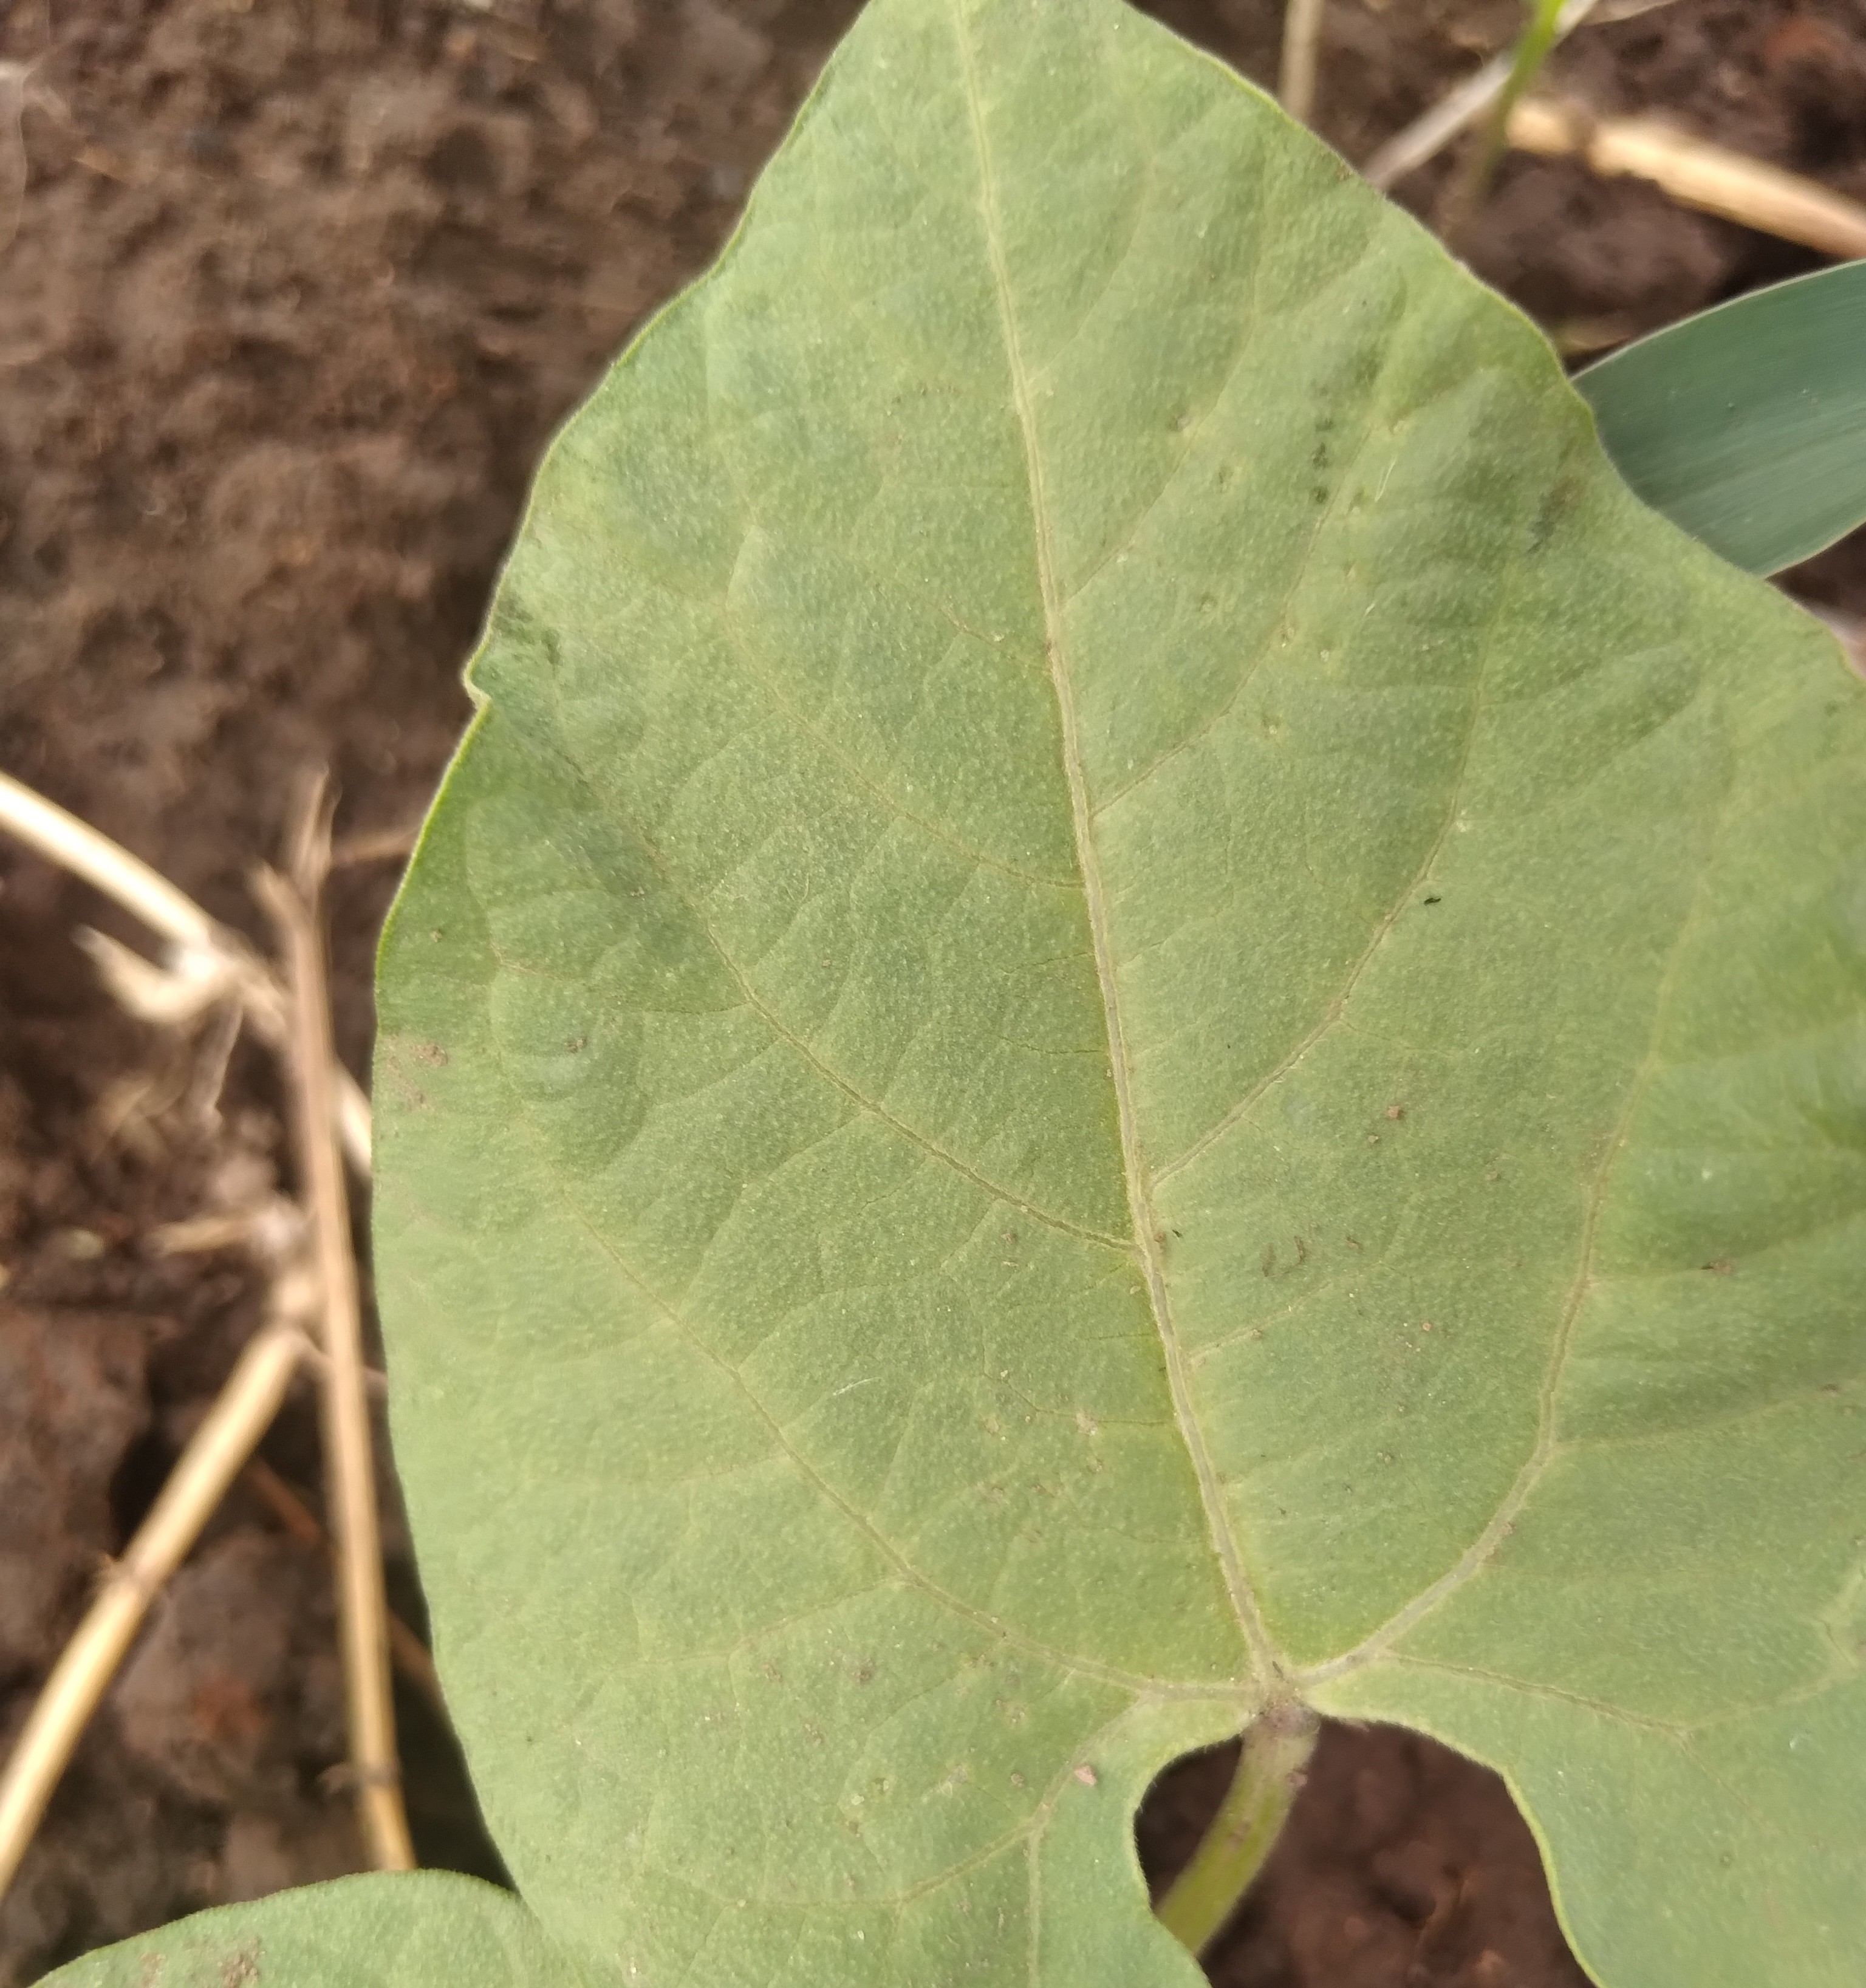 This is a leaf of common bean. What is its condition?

healthy
